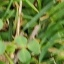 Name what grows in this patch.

unstructured weed
